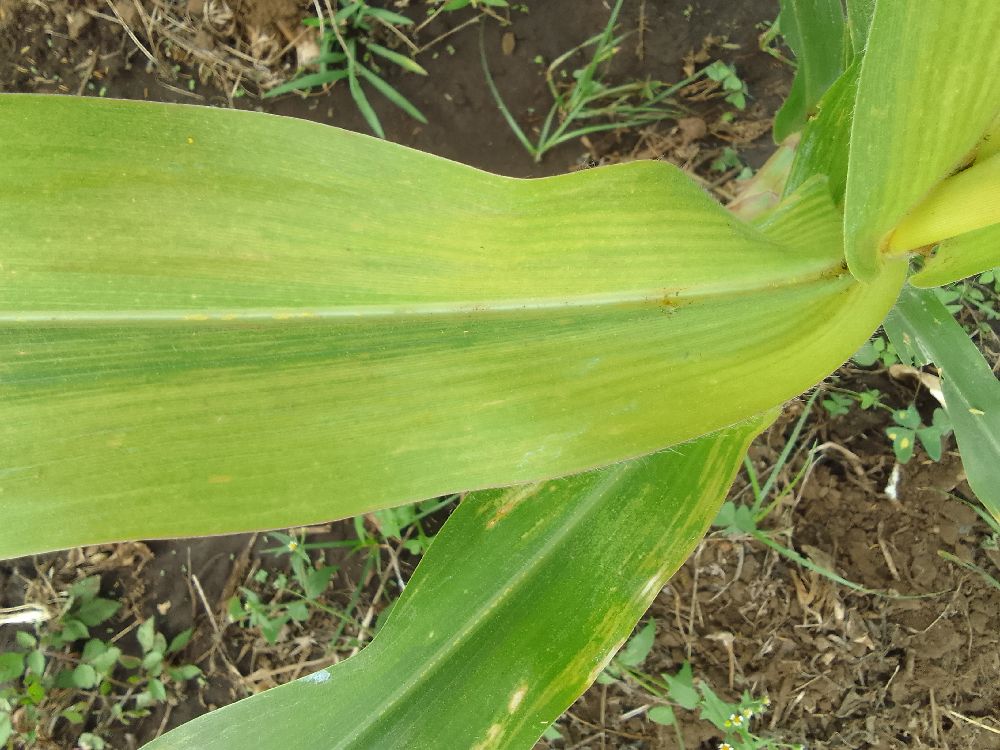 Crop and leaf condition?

maize, maize lethal necrosis
